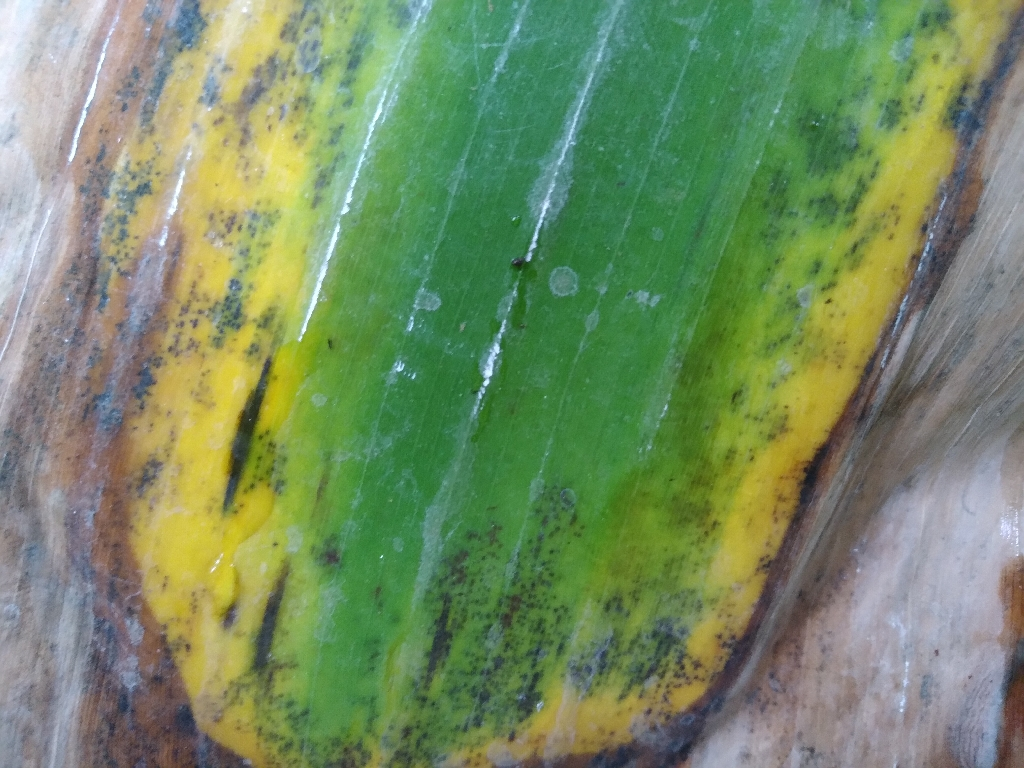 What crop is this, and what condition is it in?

banana, black sigatoka
